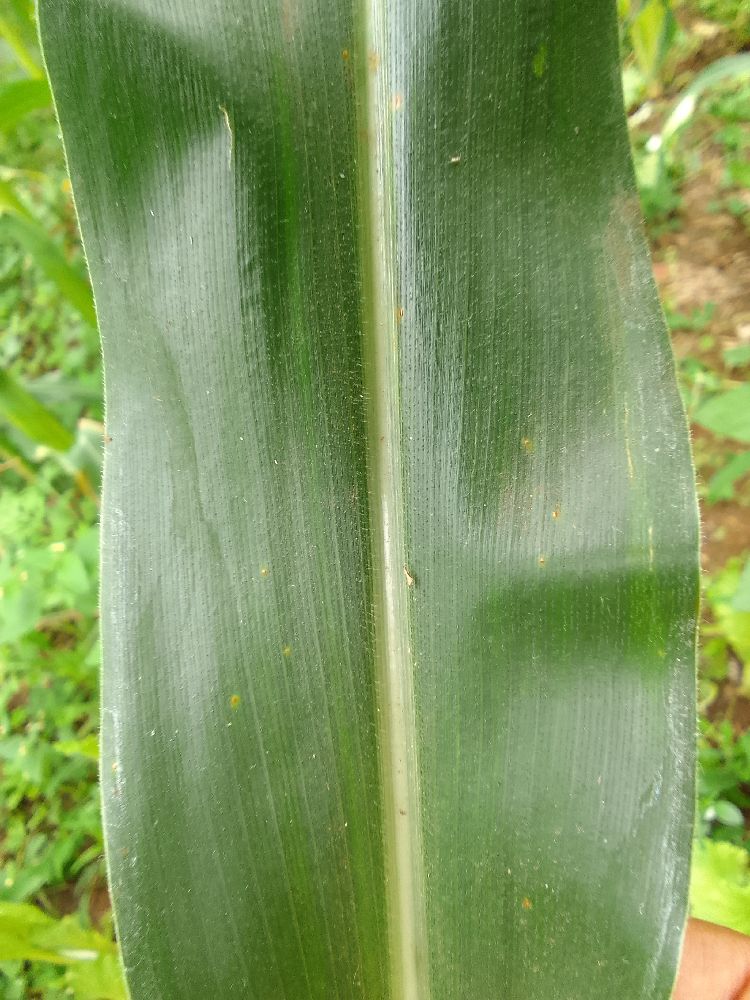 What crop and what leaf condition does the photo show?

maize, healthy
